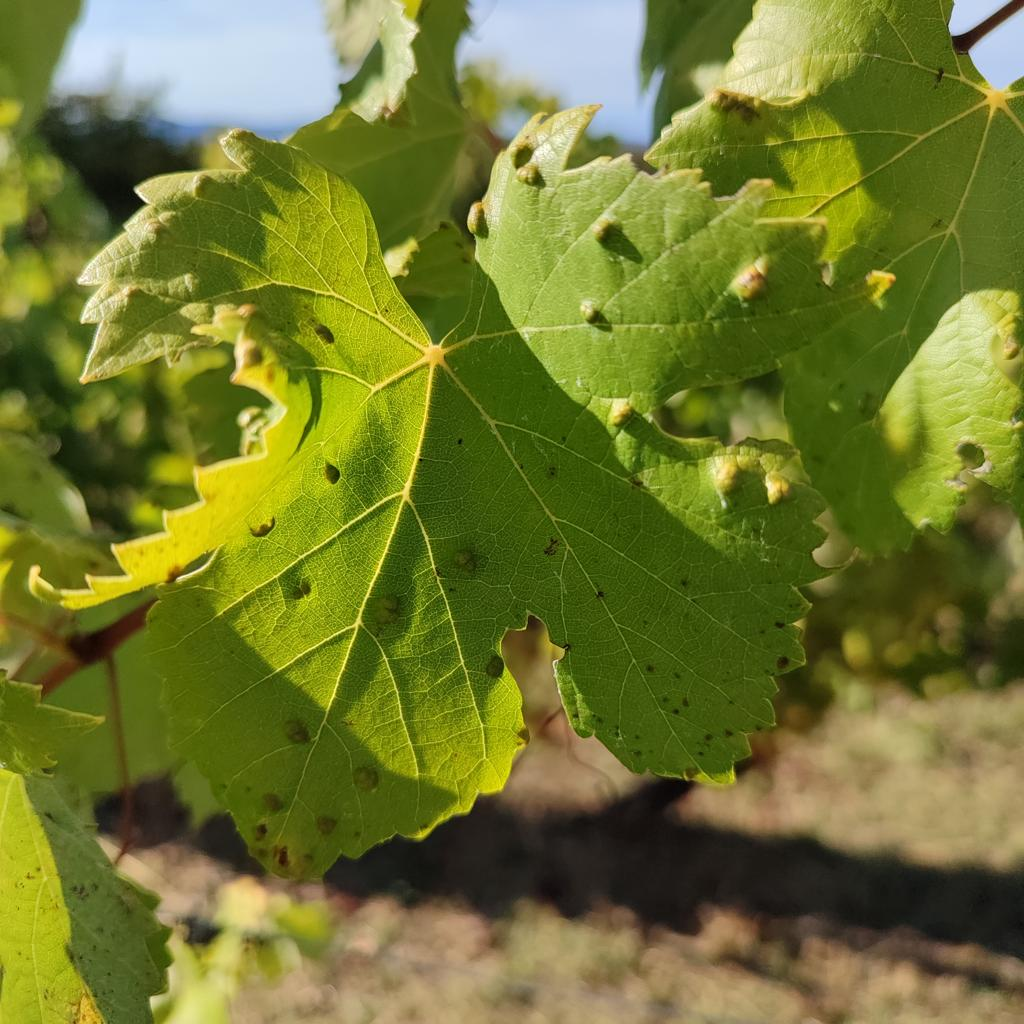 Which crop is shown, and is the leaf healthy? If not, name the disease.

grapevine, erineum mite
